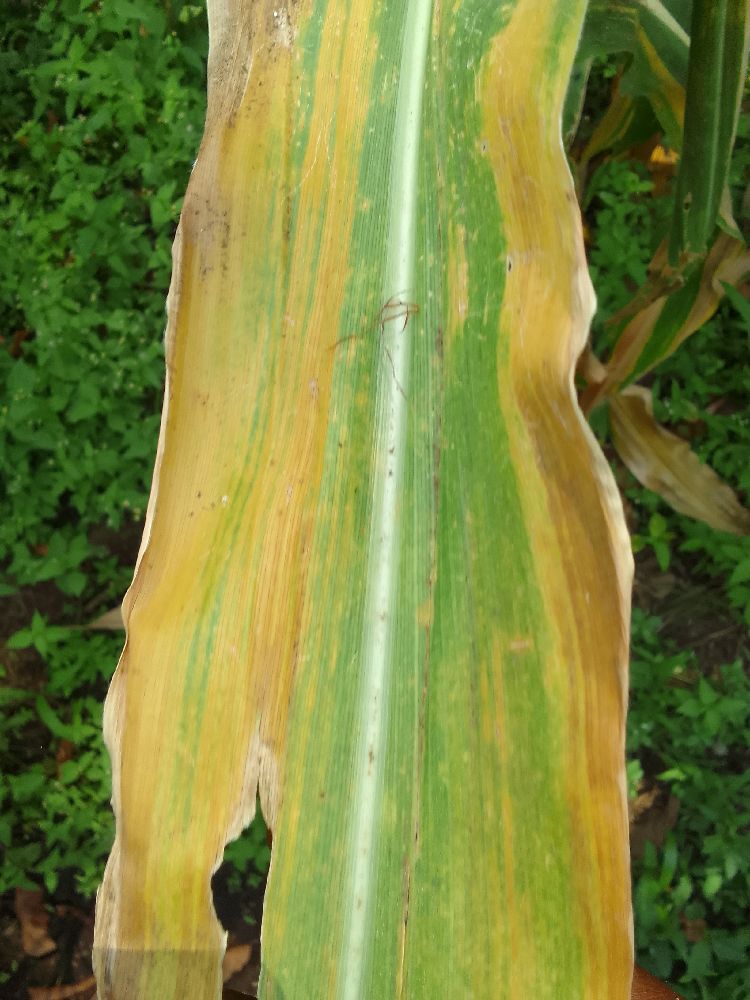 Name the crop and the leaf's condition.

maize, maize lethal necrosis
